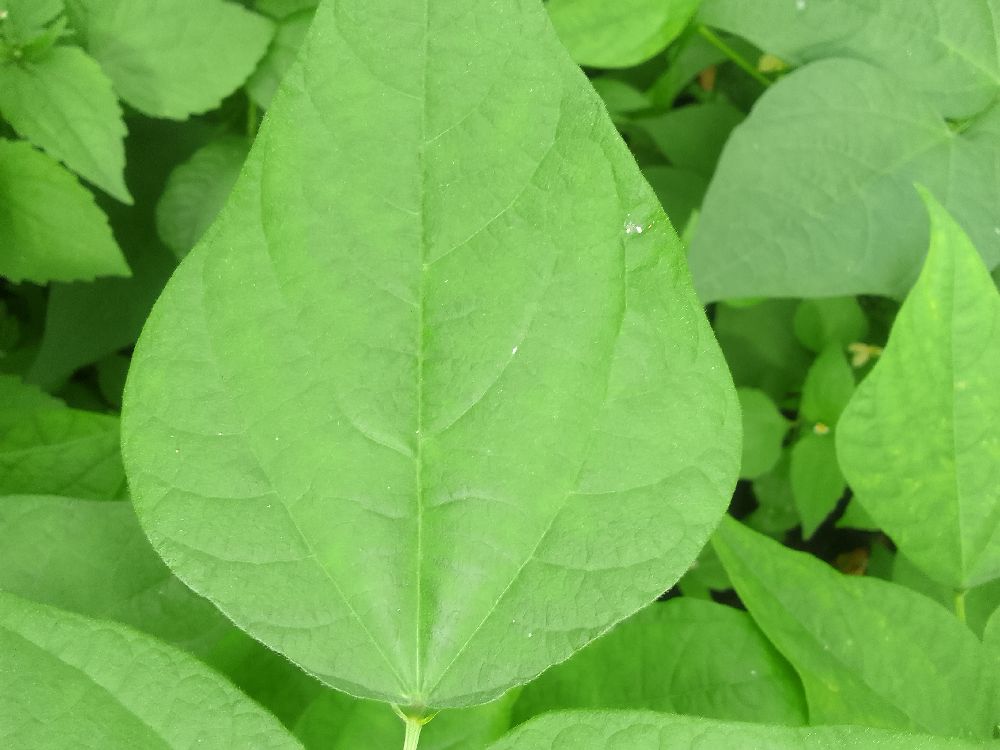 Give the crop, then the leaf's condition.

common bean, healthy
